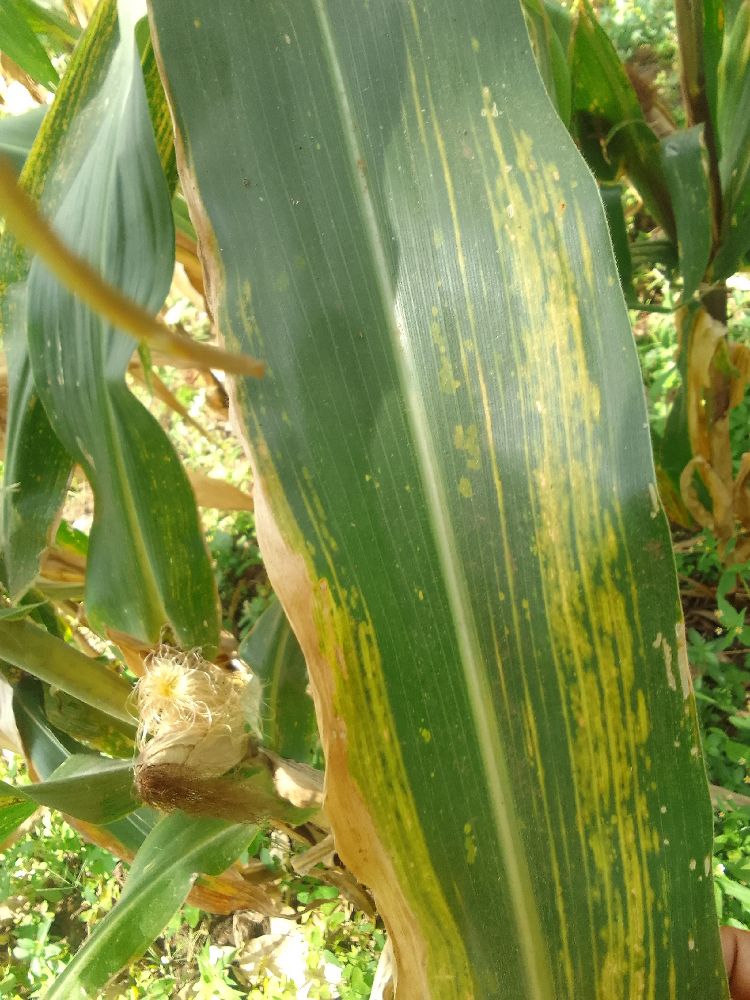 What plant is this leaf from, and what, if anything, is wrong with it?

maize, maize lethal necrosis
